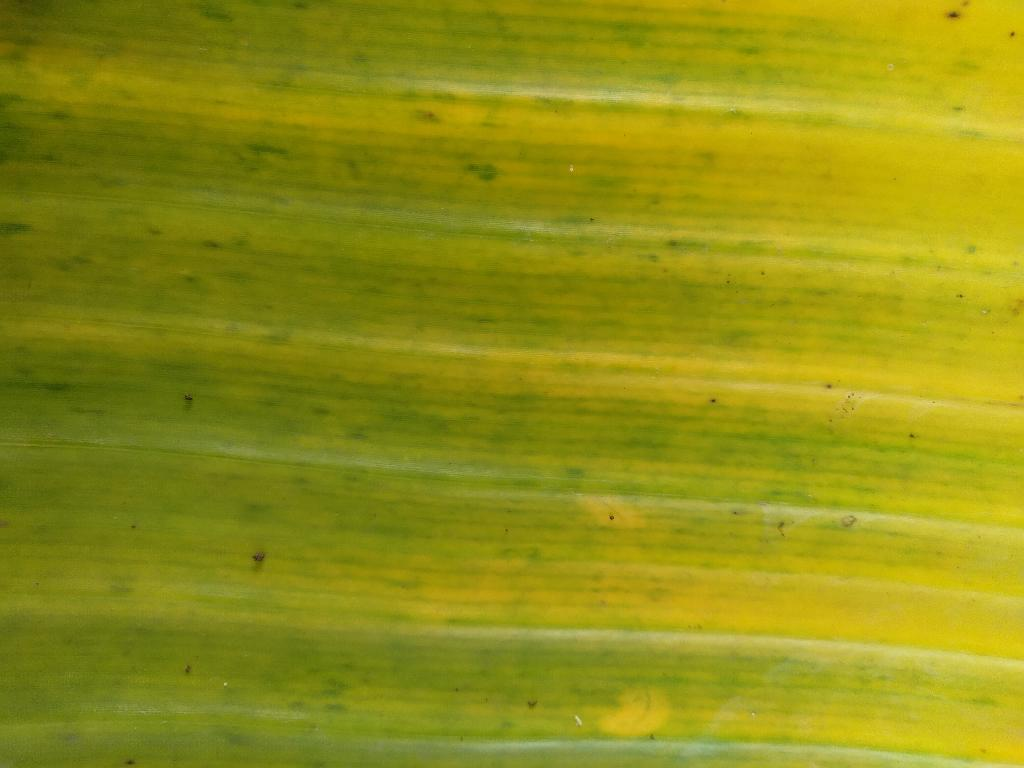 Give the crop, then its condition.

banana, fusarium wilt race 1
